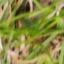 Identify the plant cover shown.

grass
